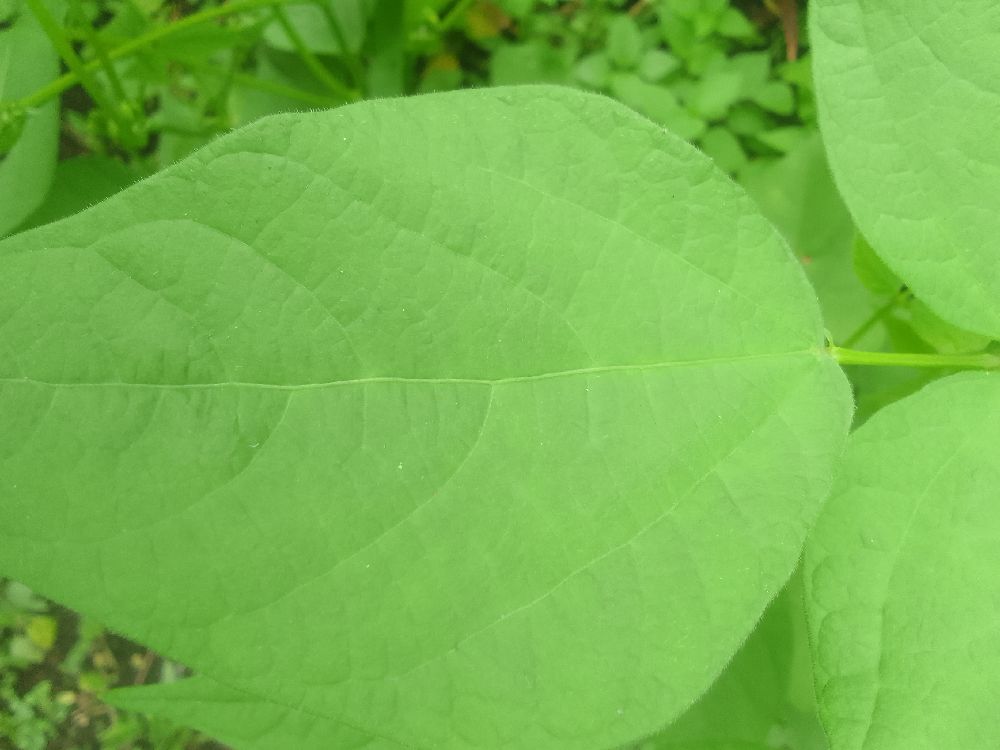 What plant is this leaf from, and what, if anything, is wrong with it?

common bean, healthy
